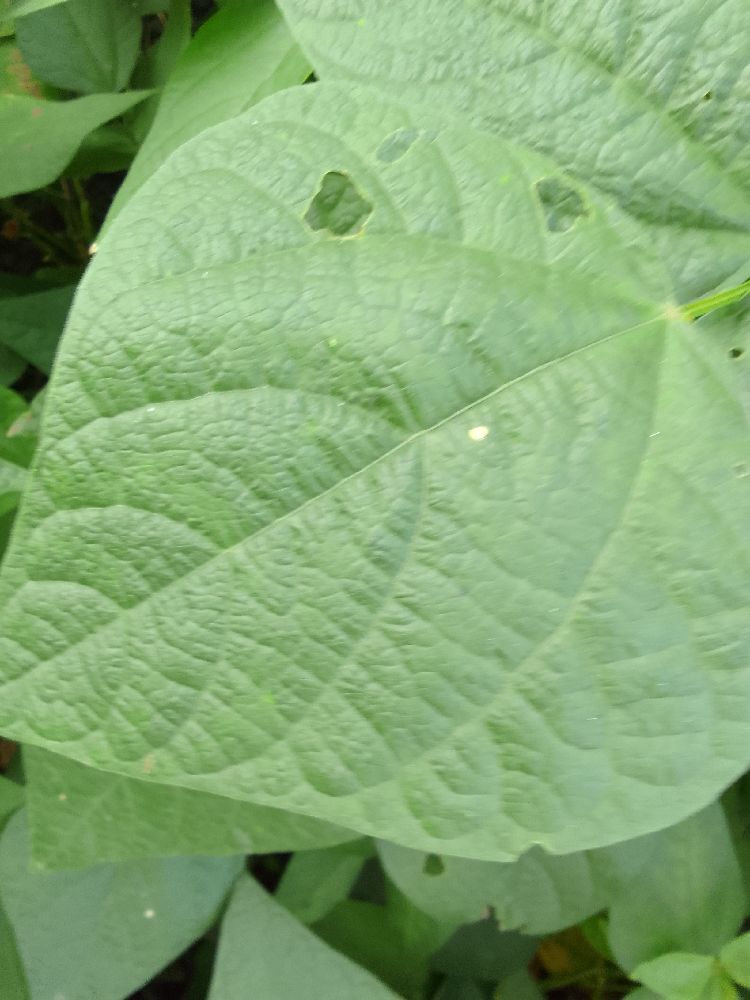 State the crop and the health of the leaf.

common bean, healthy
